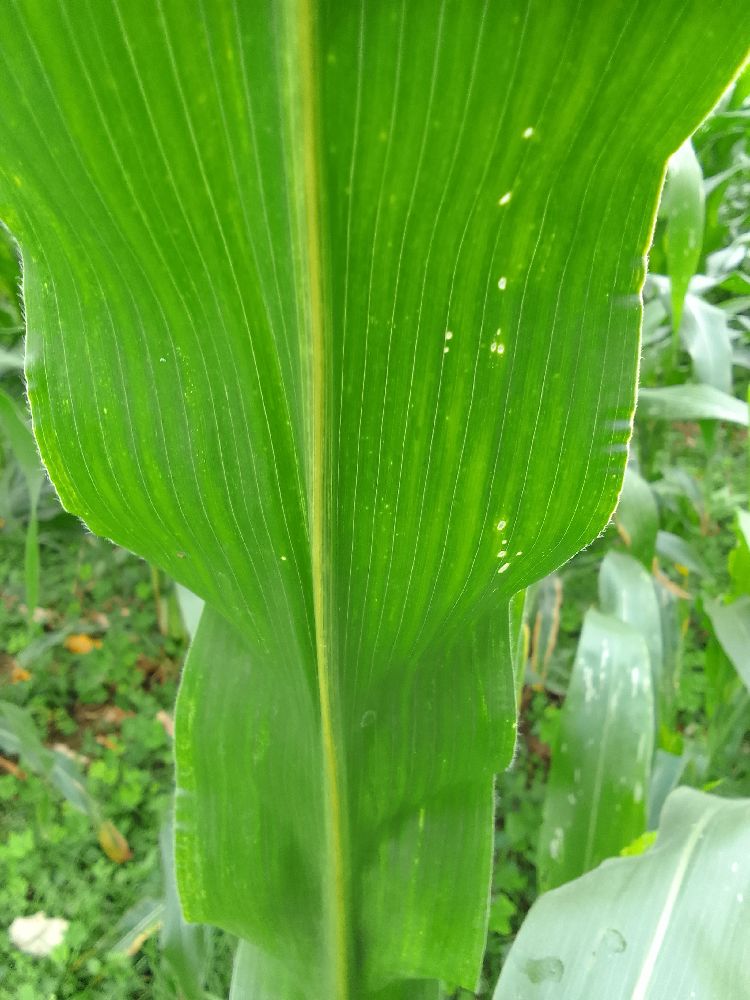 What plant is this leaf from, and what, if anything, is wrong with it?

maize, healthy
